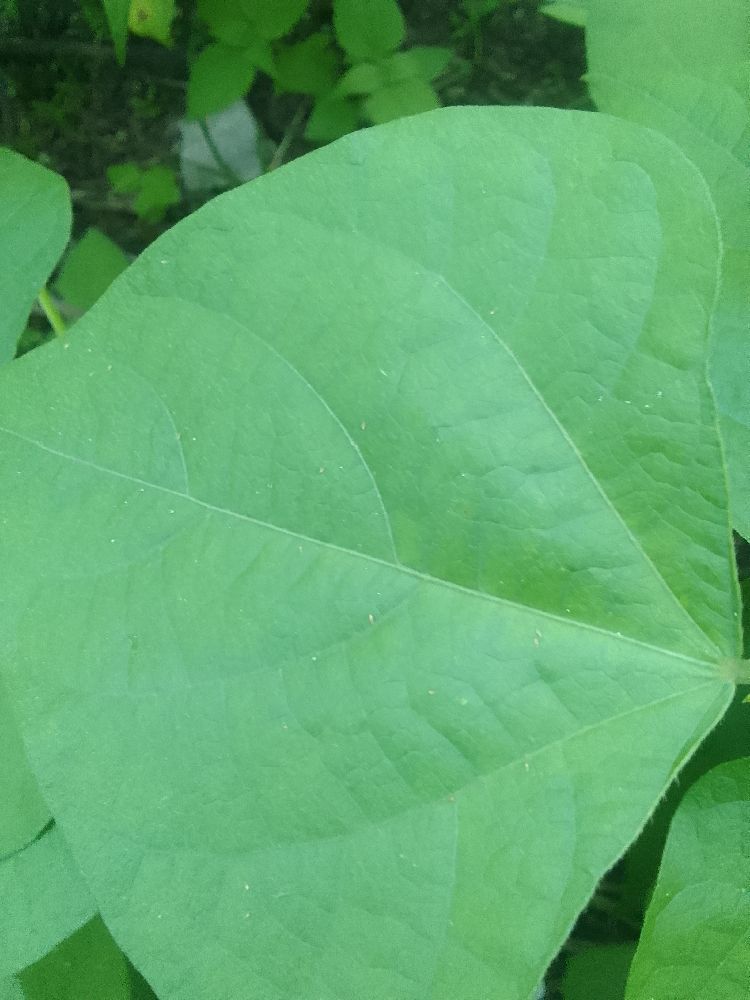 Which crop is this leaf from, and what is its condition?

common bean, healthy
